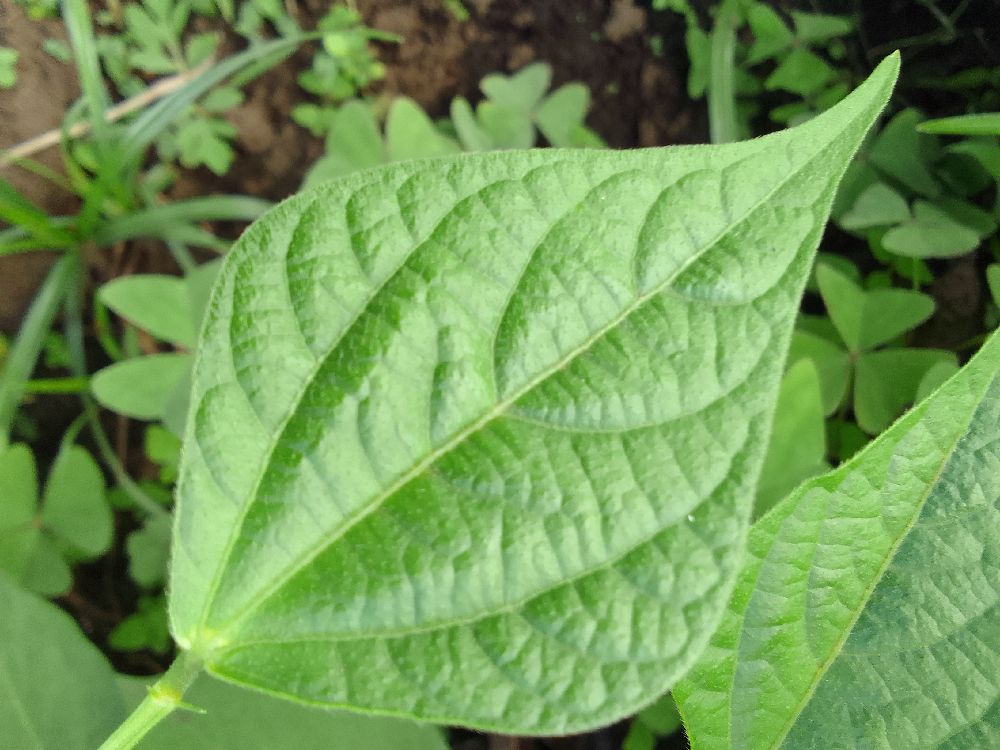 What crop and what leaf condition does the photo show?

common bean, healthy
